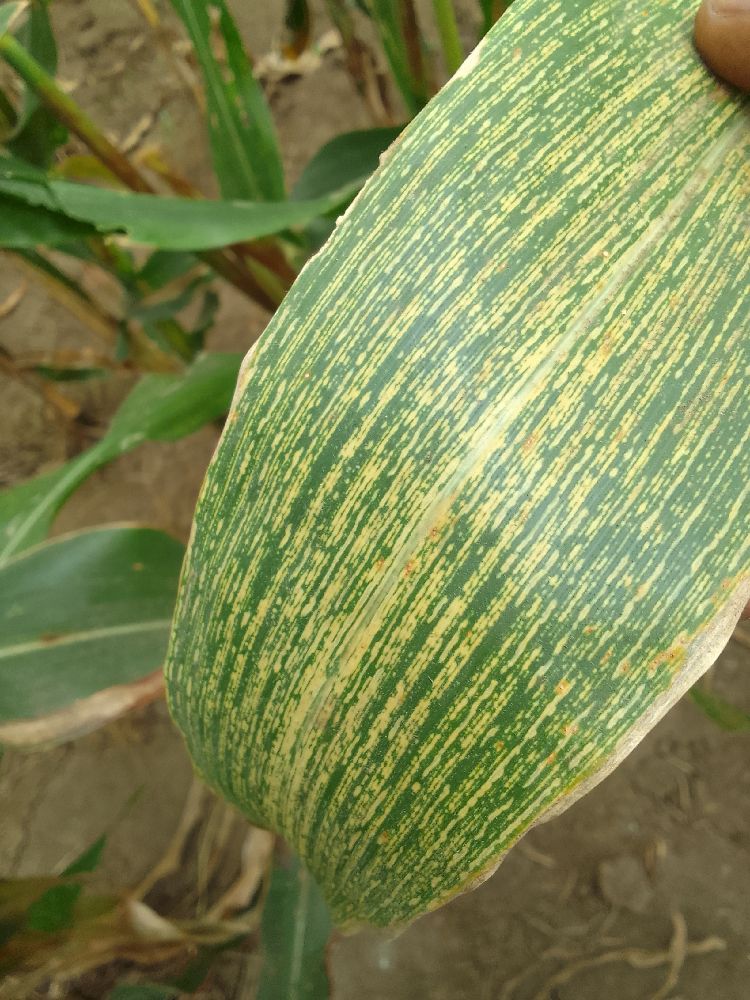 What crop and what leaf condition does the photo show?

maize, maize streak virus
